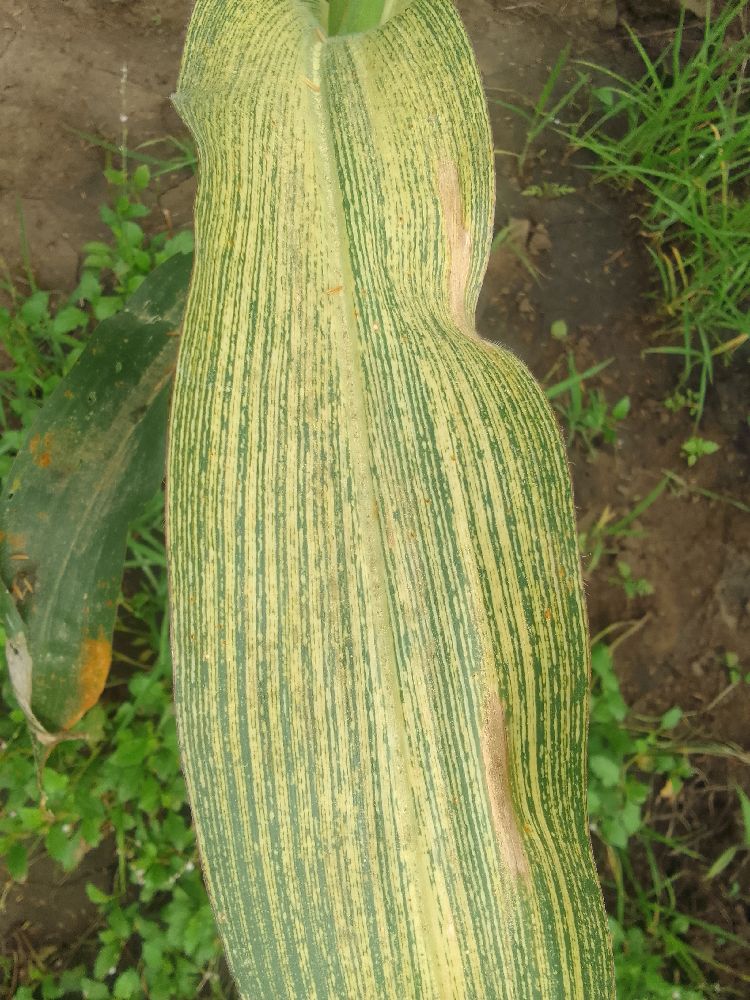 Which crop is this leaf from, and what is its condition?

maize, maize streak virus
